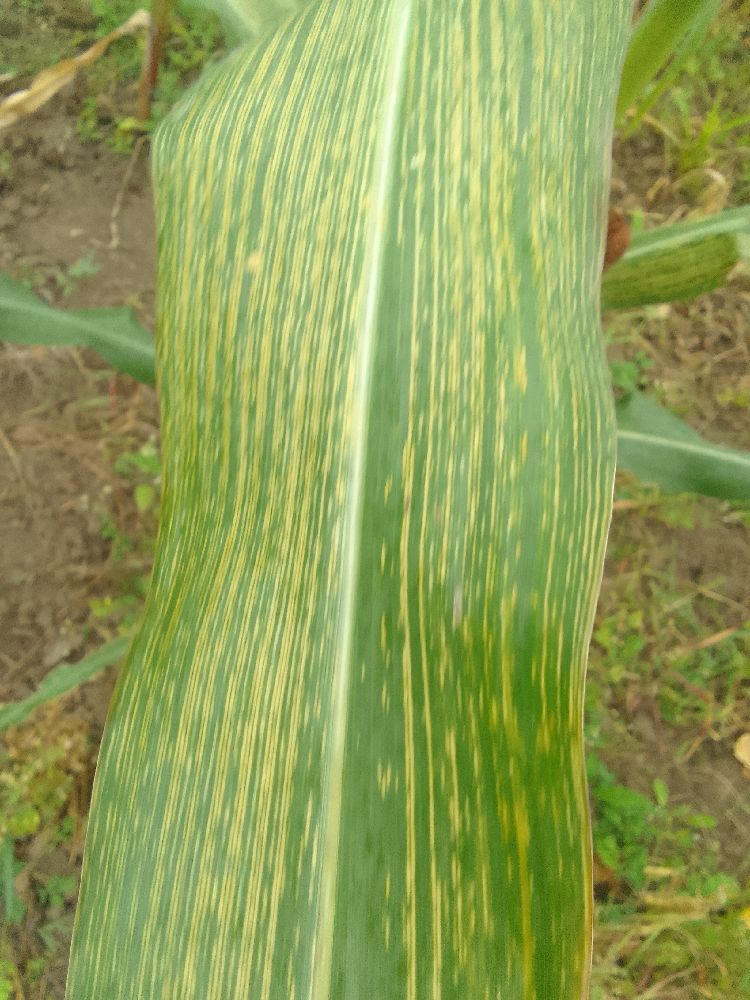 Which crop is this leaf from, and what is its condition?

maize, maize streak virus
